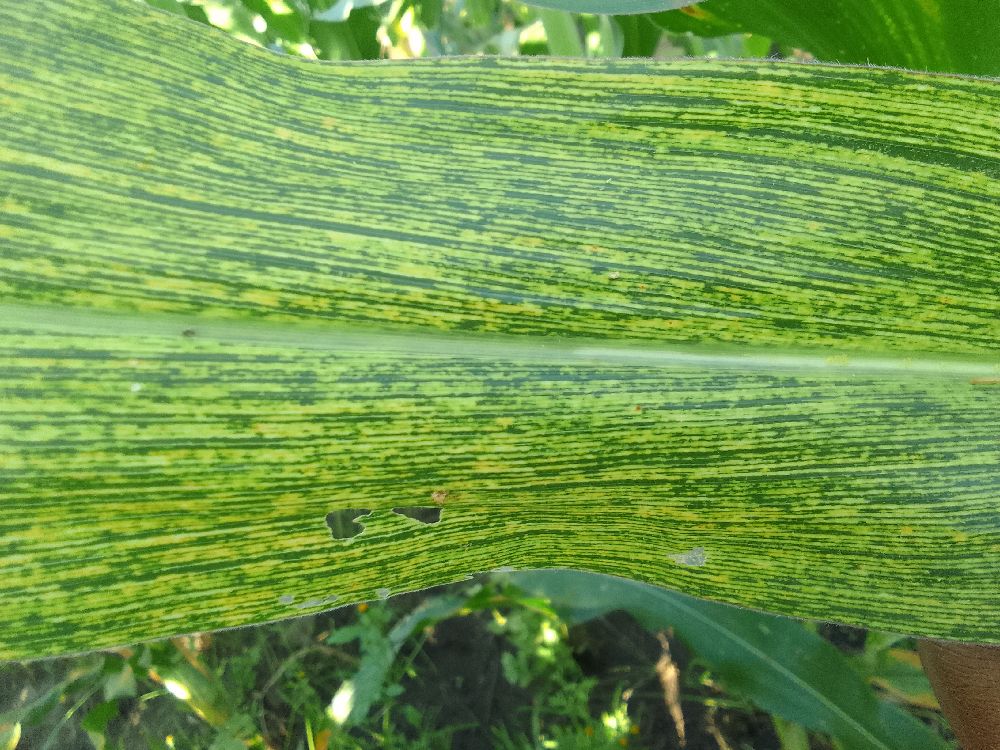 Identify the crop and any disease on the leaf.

maize, maize streak virus
